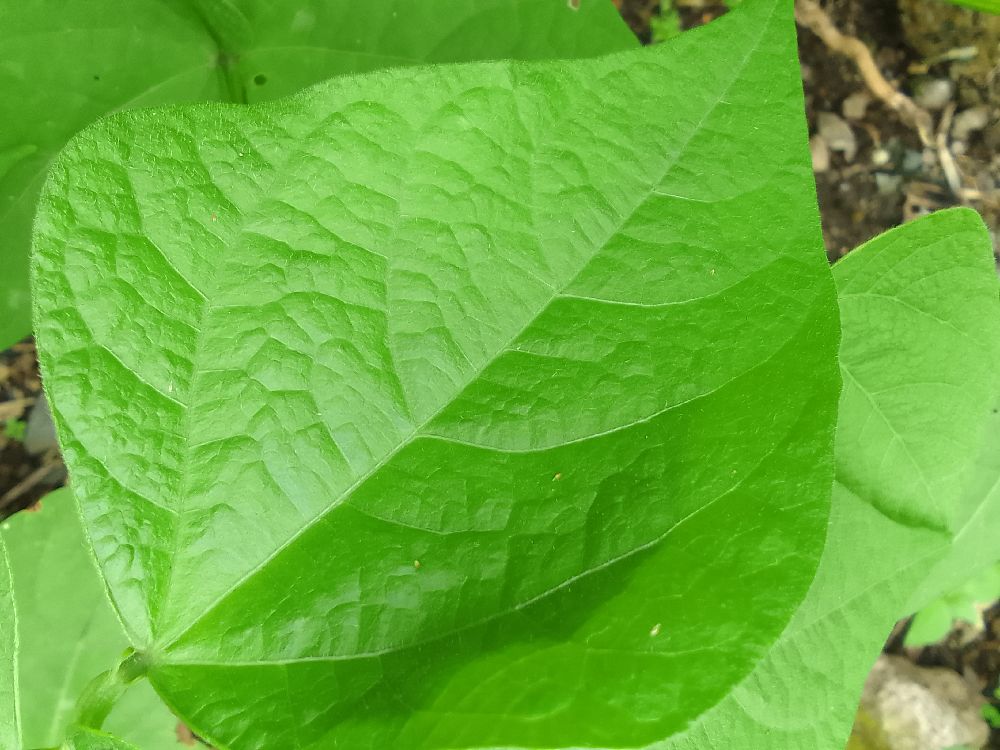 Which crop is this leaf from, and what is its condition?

common bean, healthy
